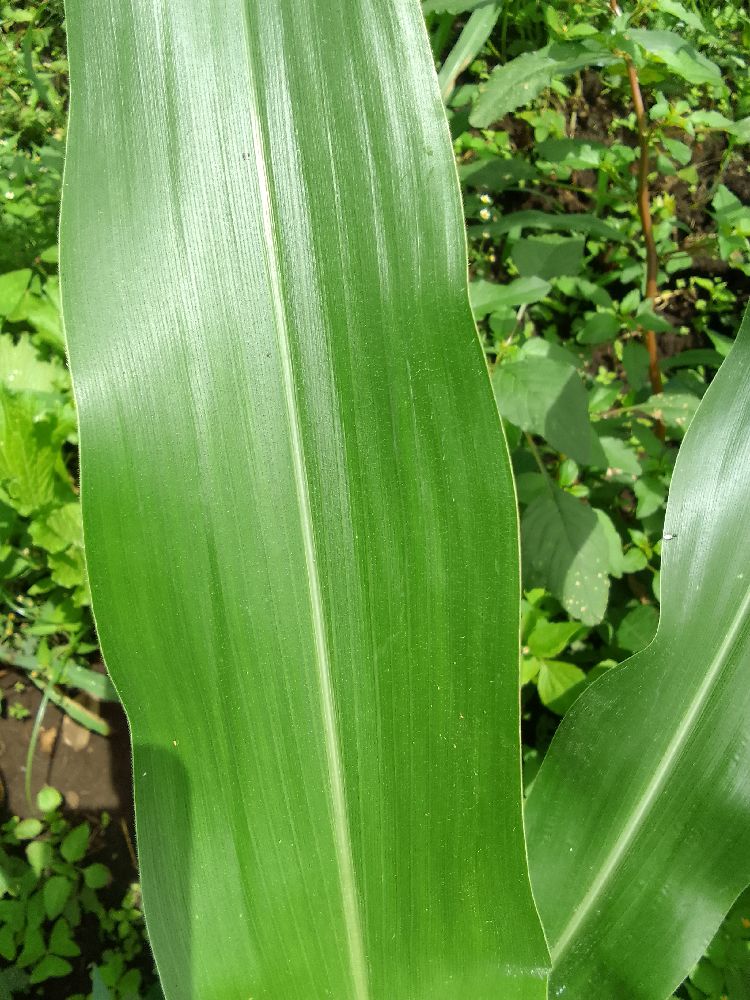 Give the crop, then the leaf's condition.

maize, healthy
